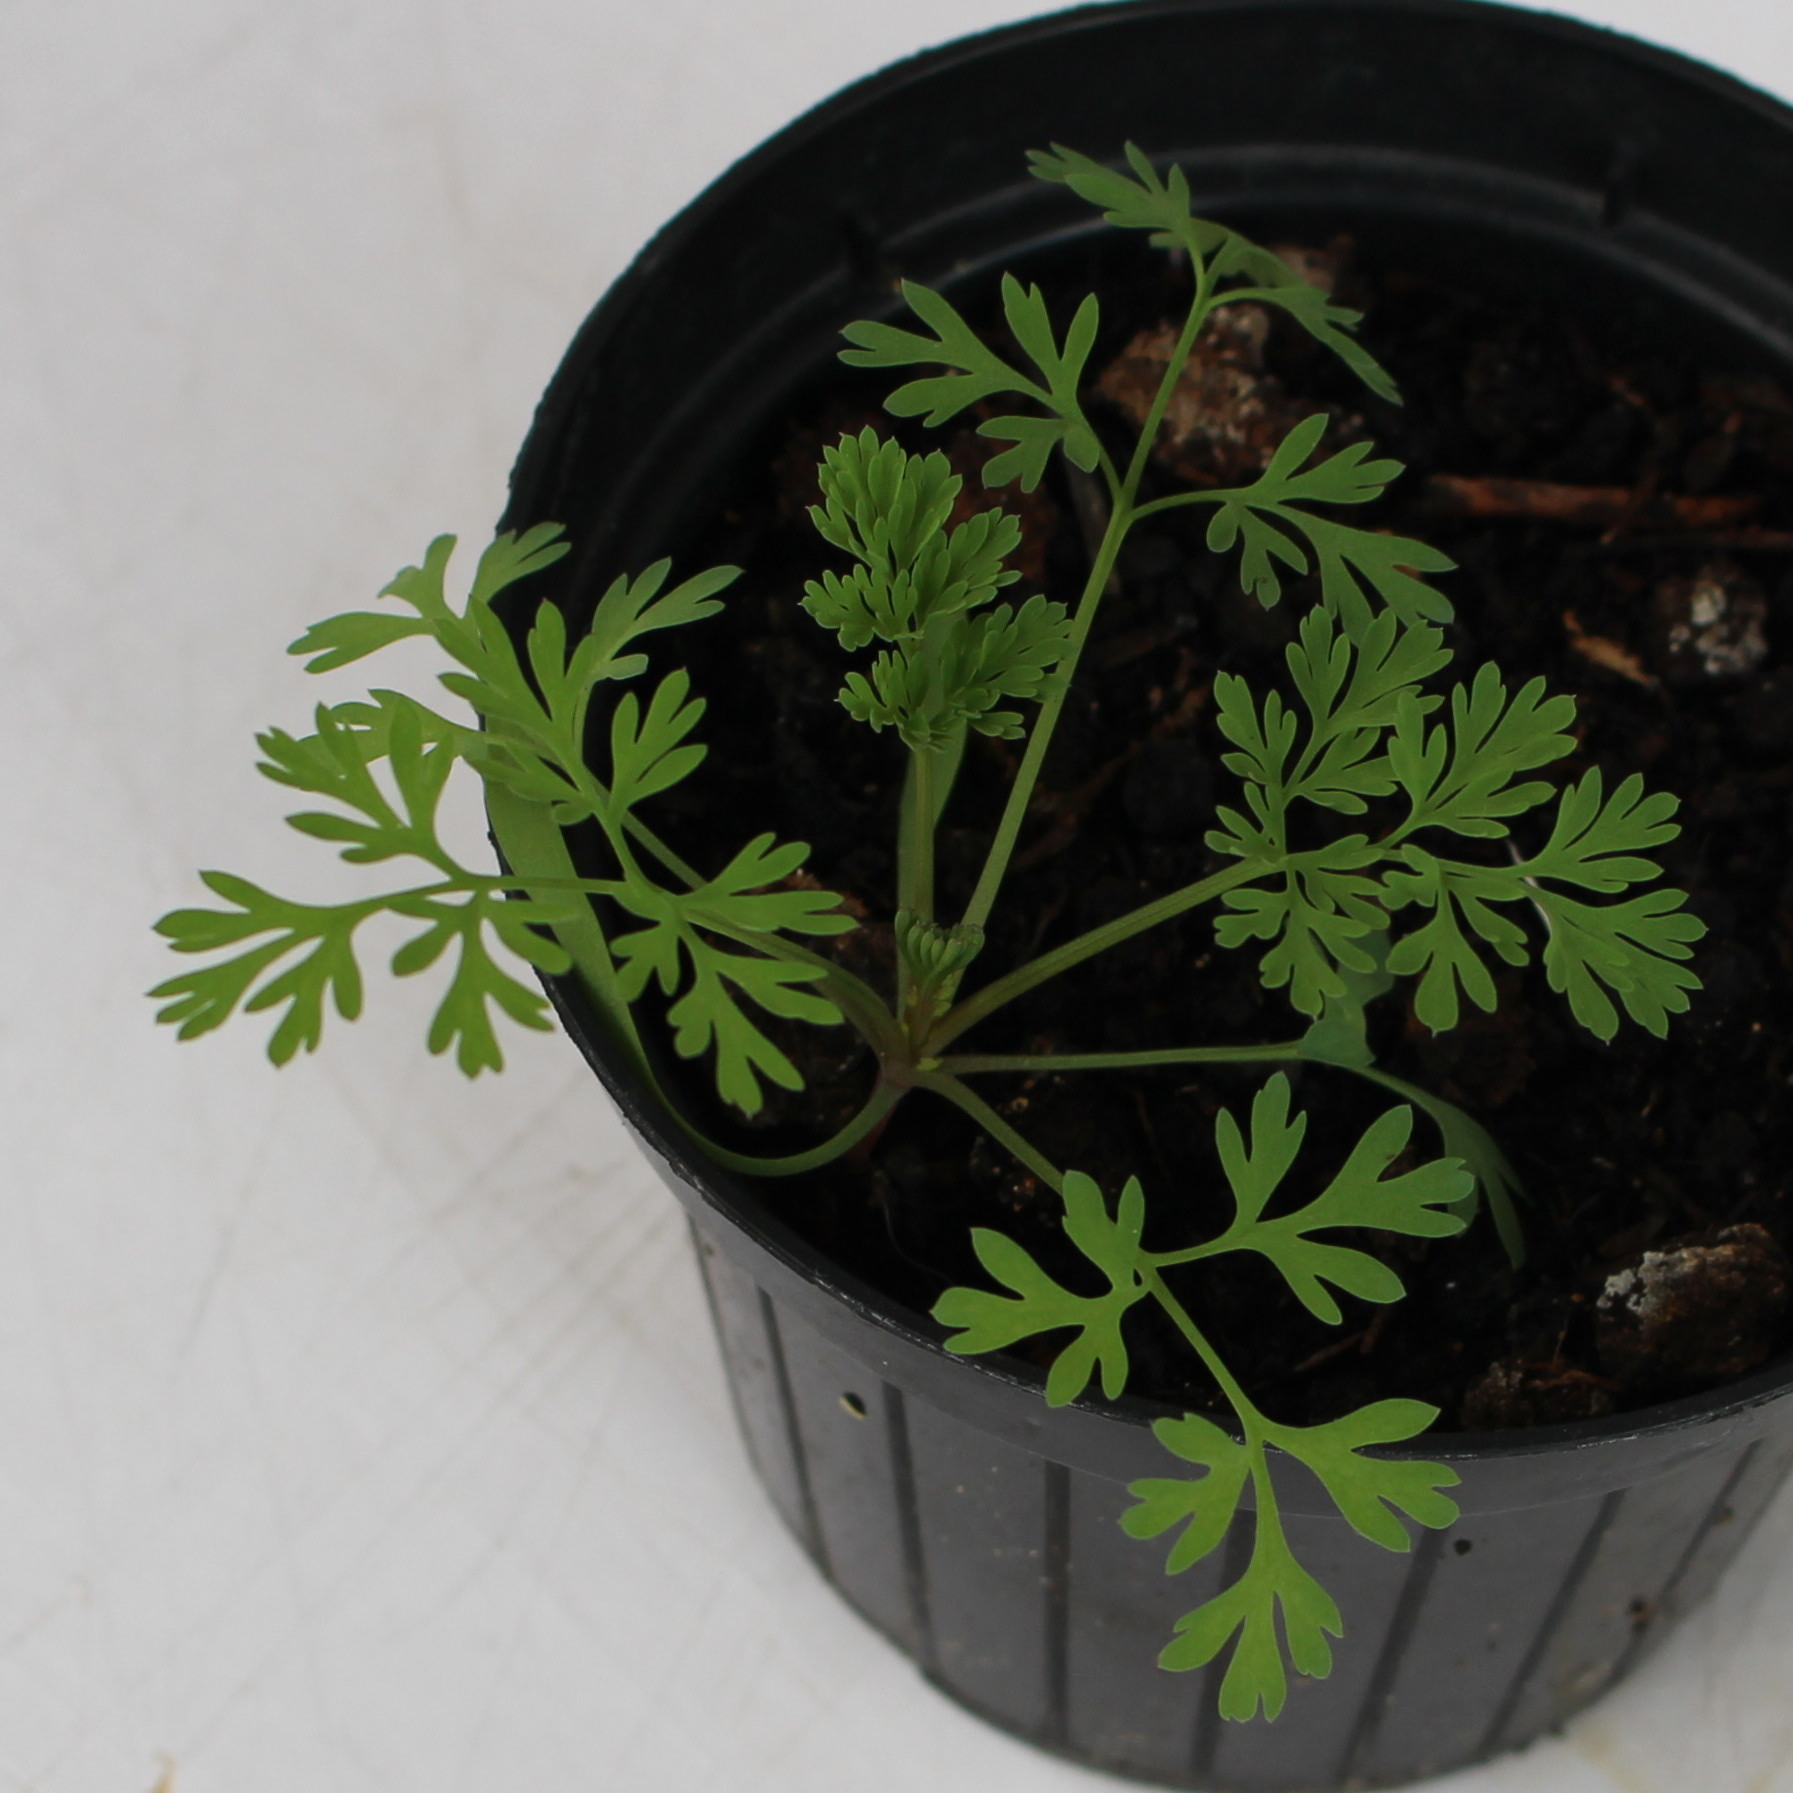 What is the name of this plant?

Fumaria officinalis
